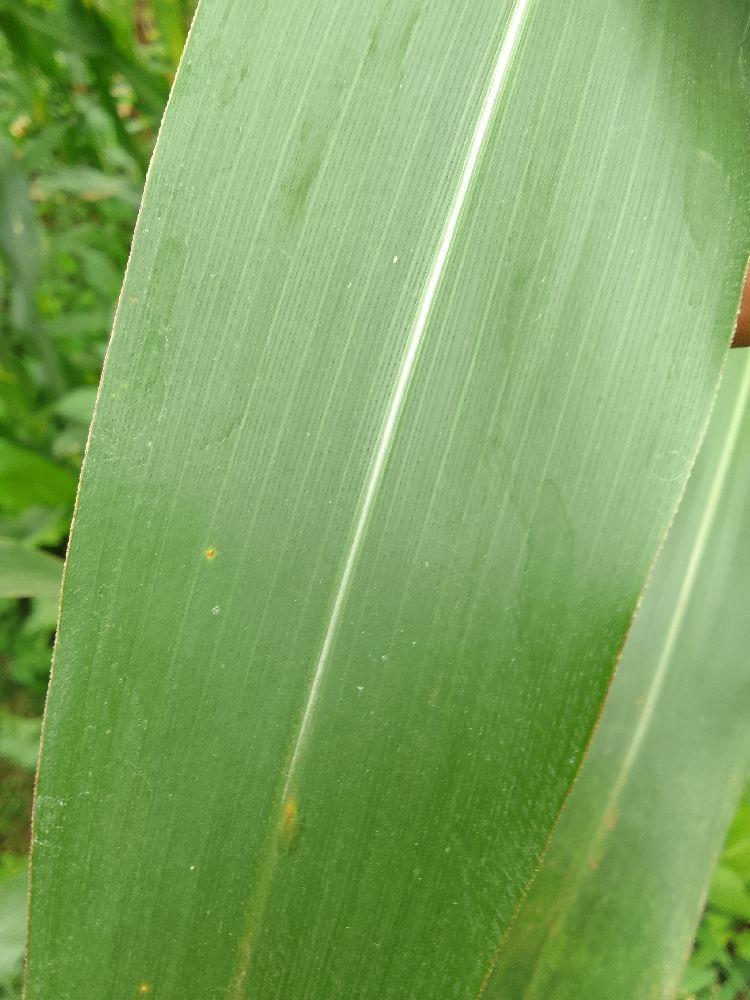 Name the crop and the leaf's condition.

maize, healthy
